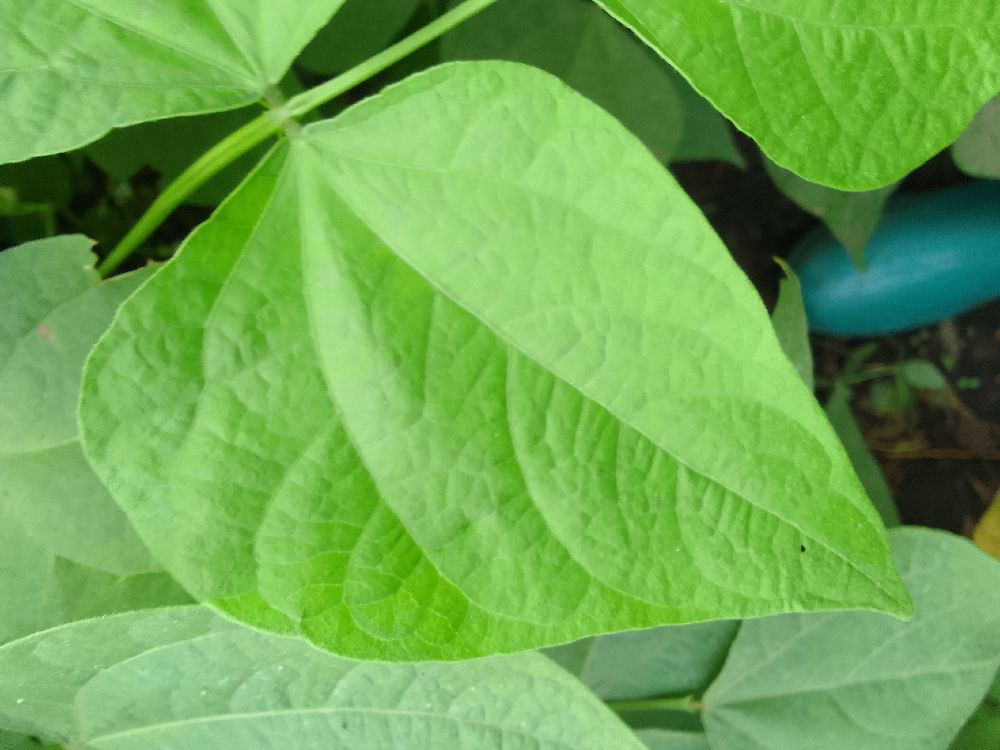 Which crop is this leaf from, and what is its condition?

common bean, healthy
